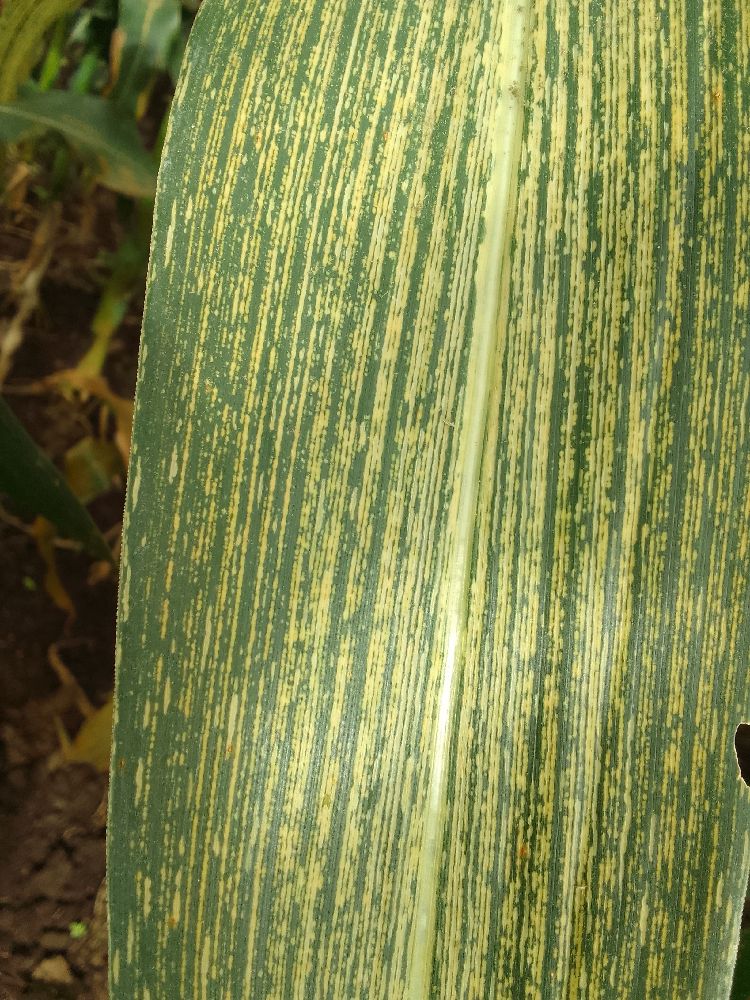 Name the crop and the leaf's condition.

maize, maize streak virus
